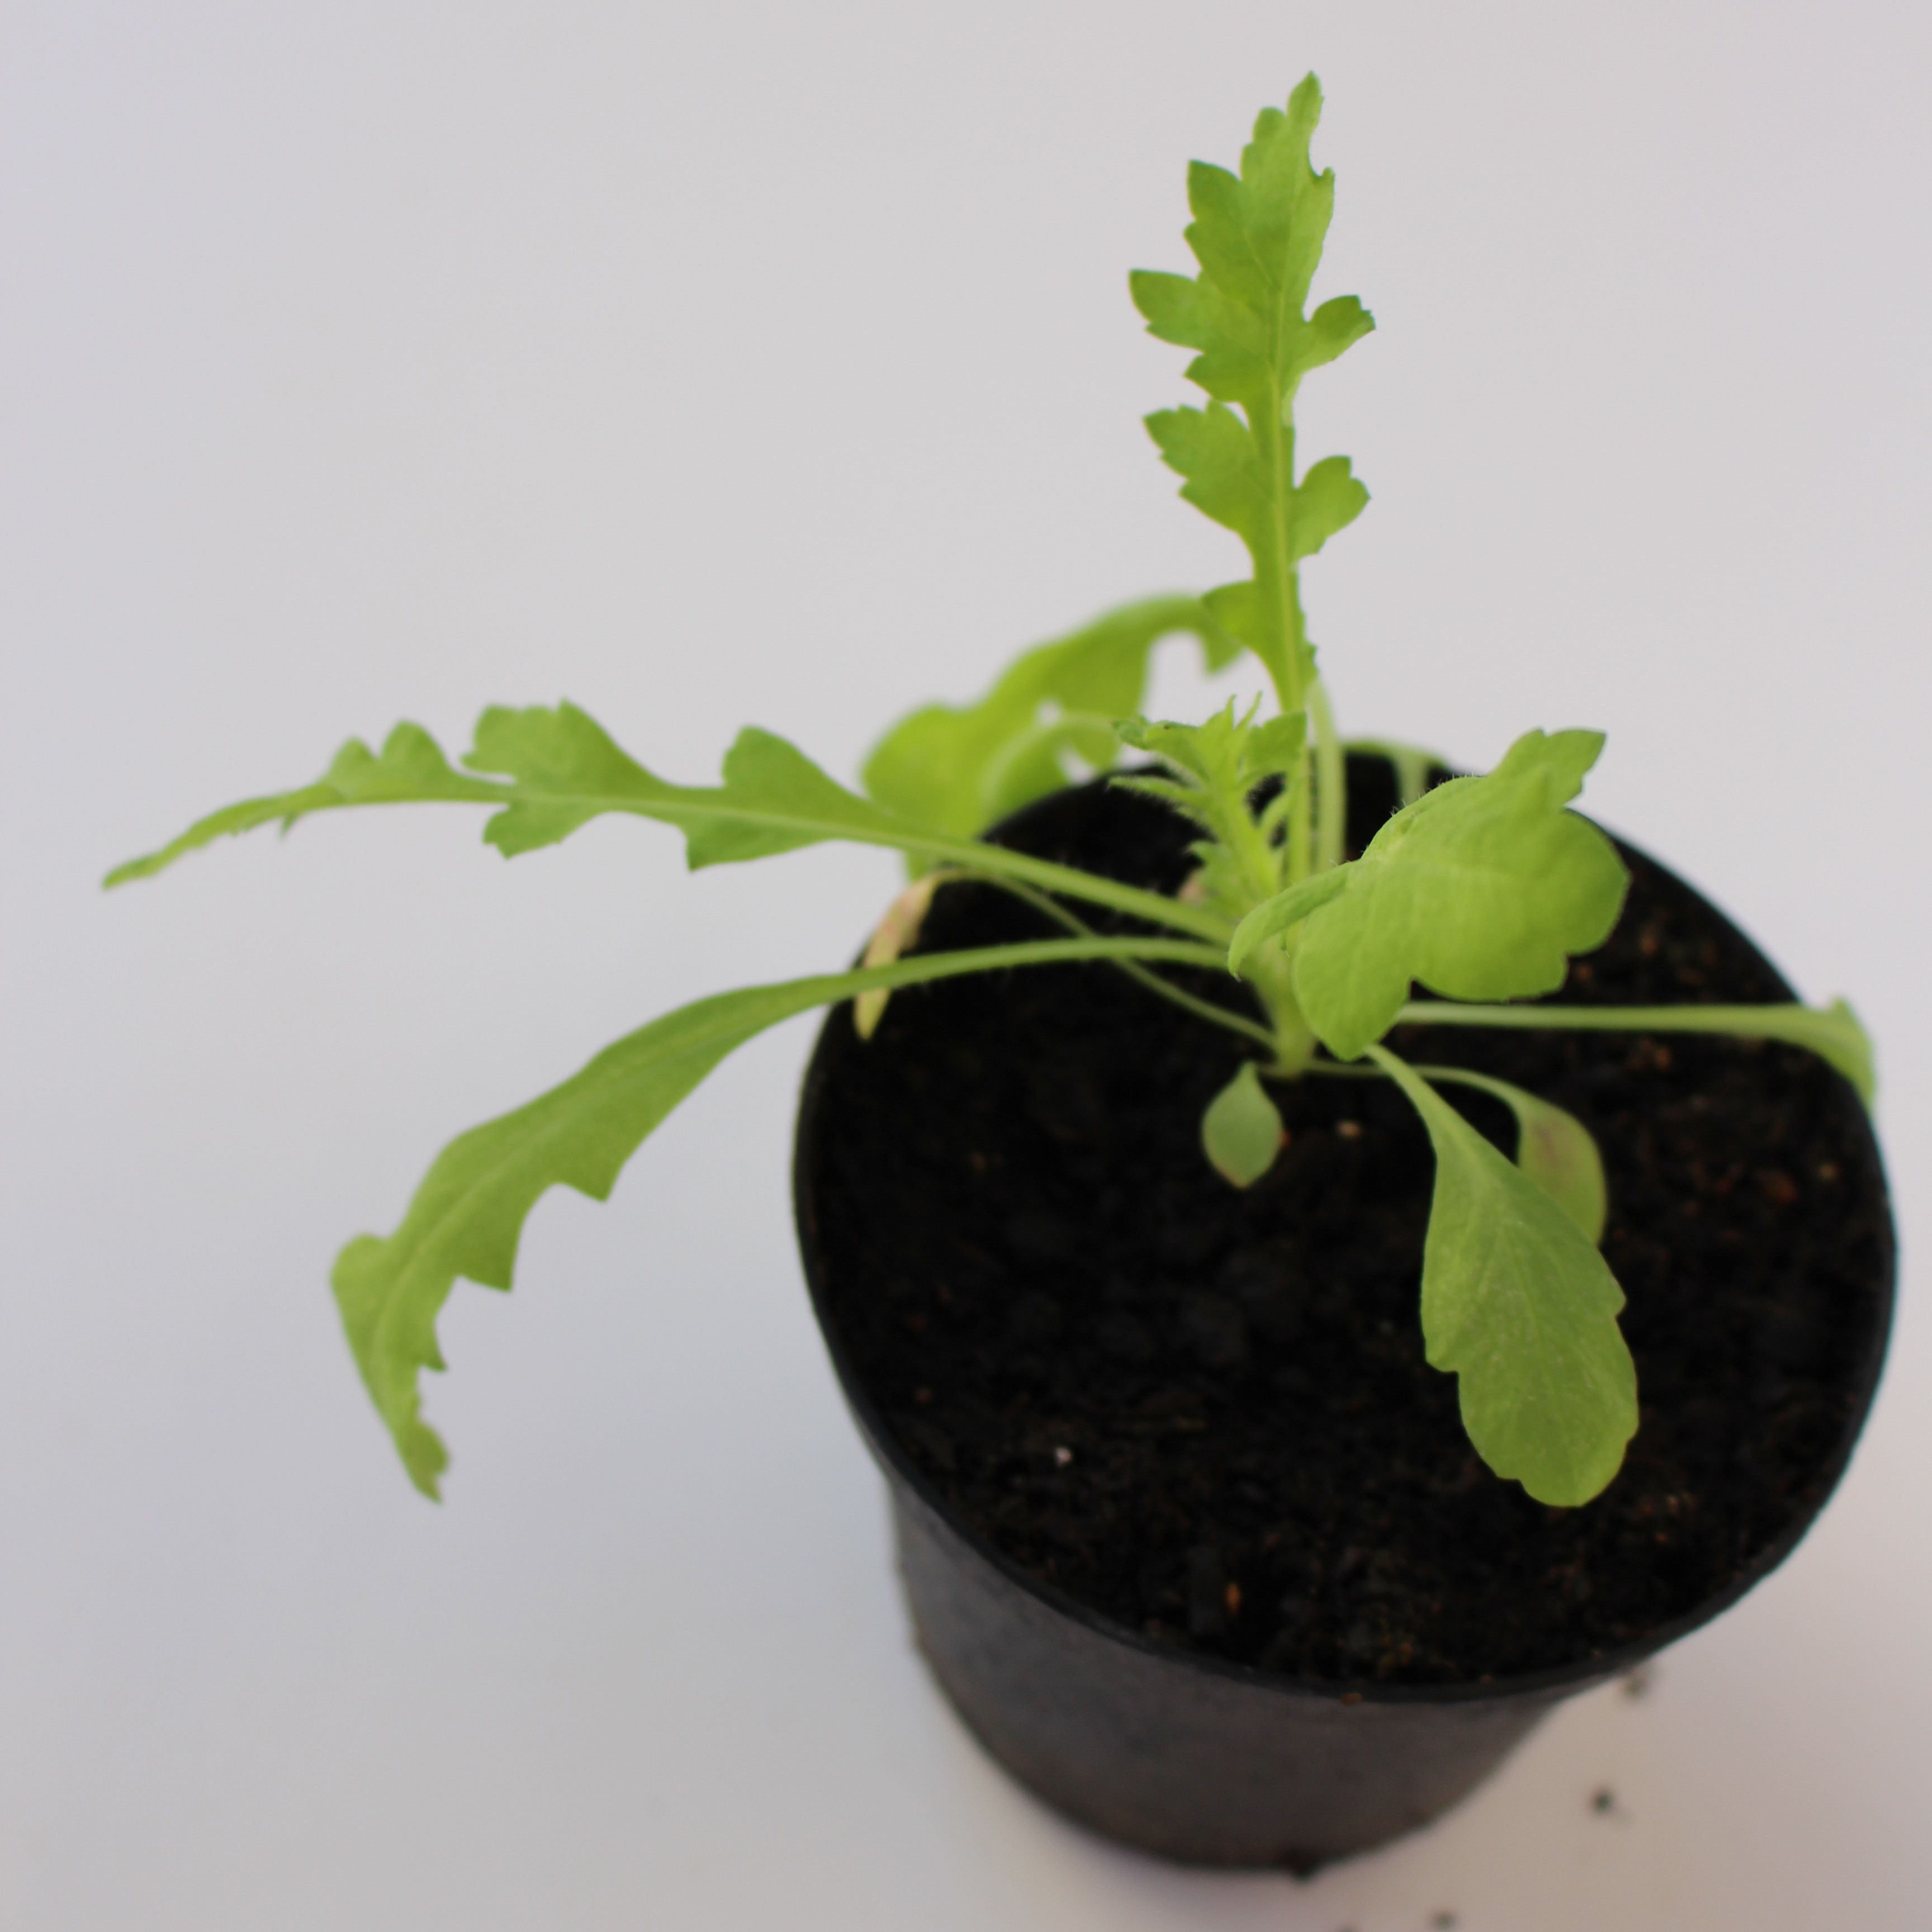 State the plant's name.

Papaver rhoeas
